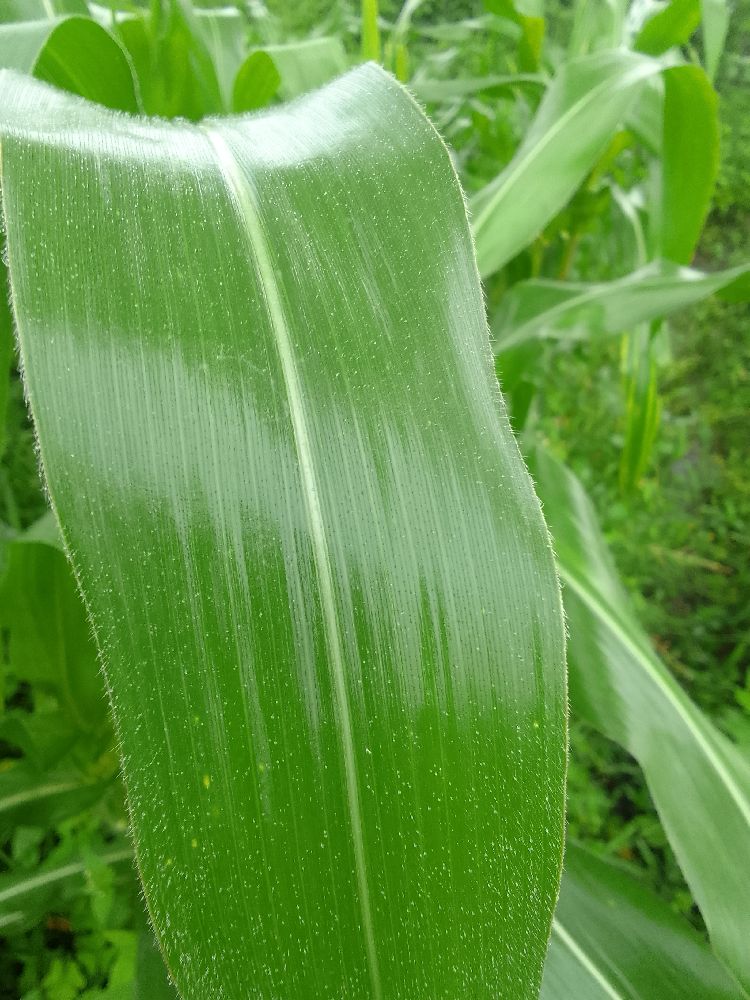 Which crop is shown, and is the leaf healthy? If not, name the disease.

maize, healthy
